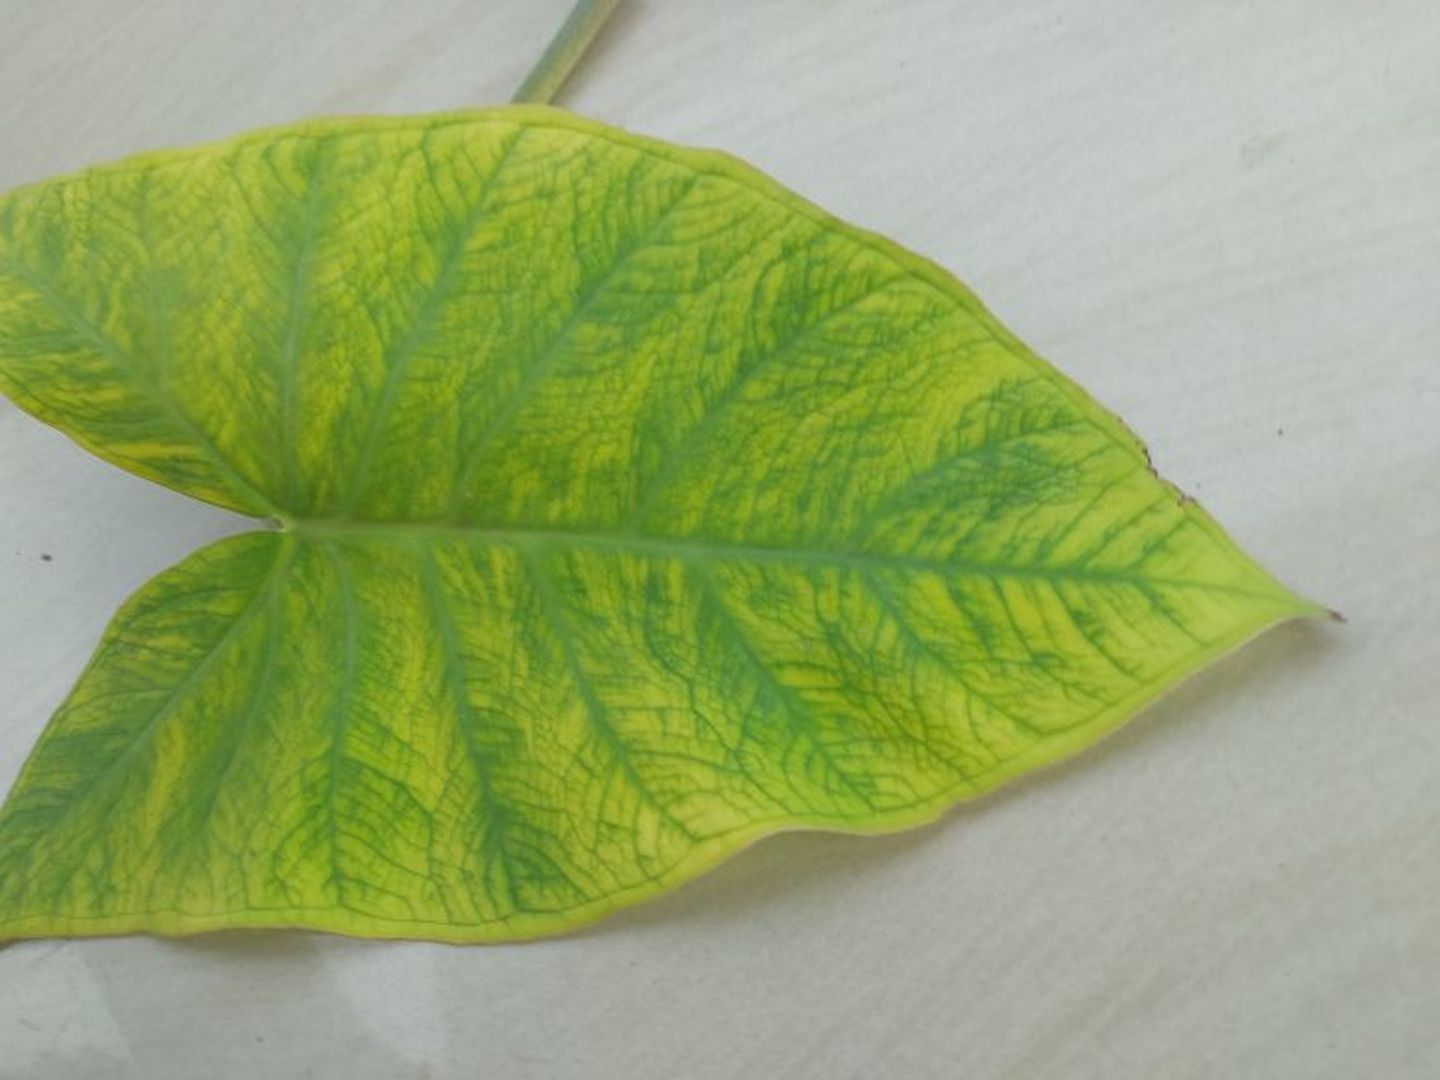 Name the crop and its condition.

taro, mosaic
